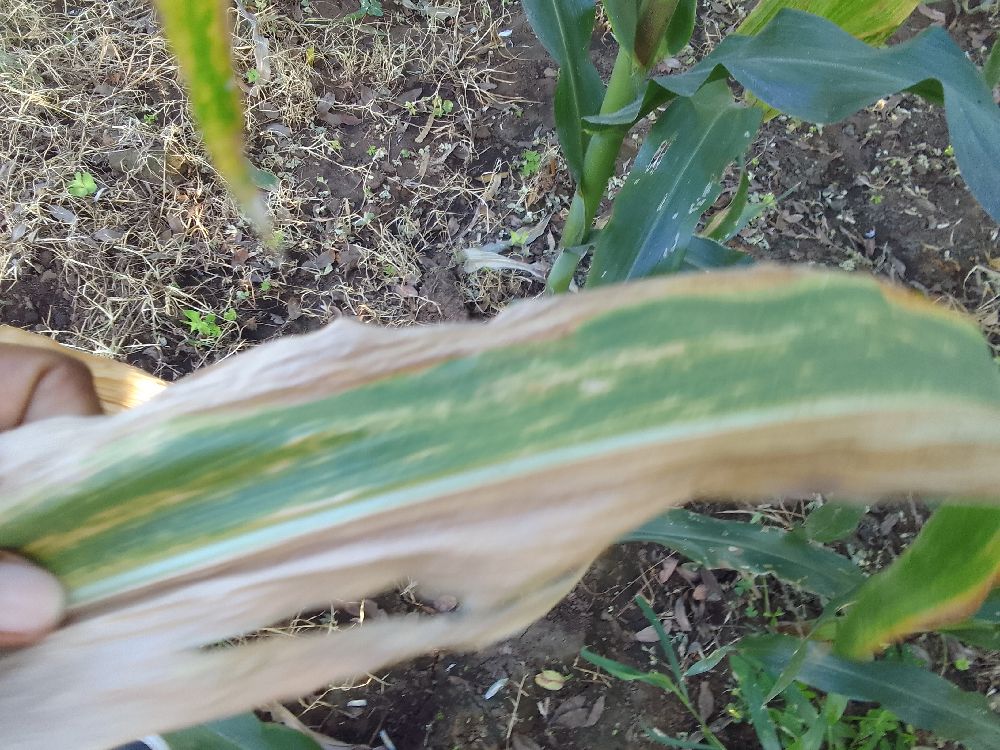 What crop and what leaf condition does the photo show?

maize, maize lethal necrosis
